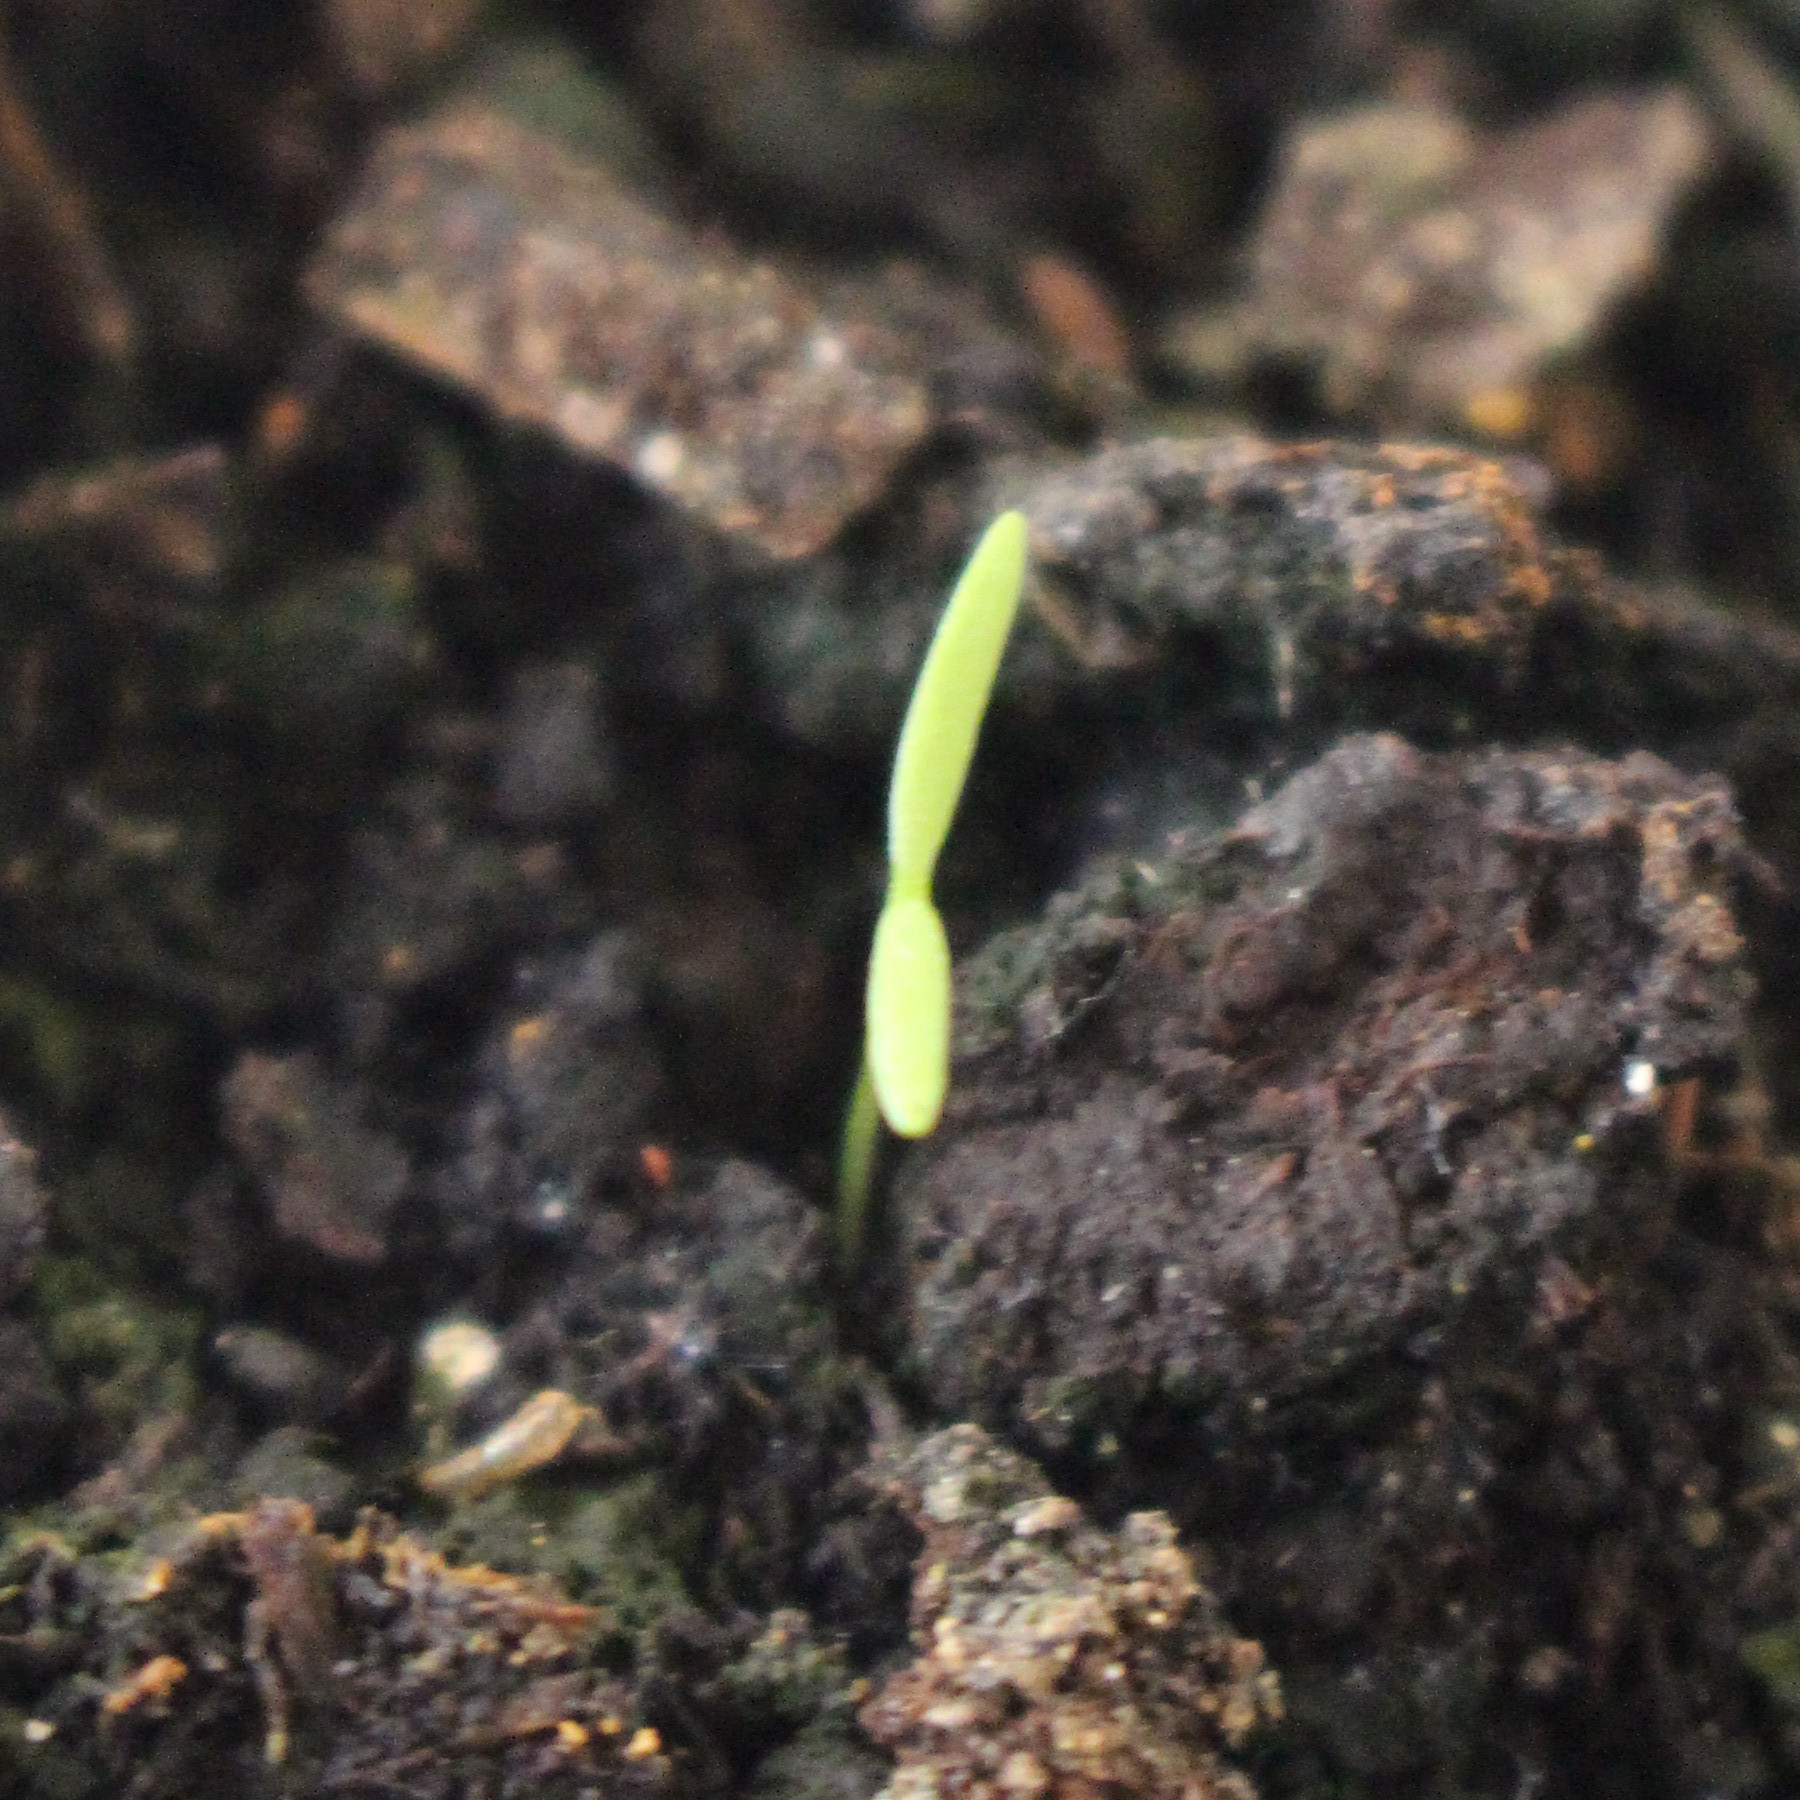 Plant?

Papaver rhoeas
